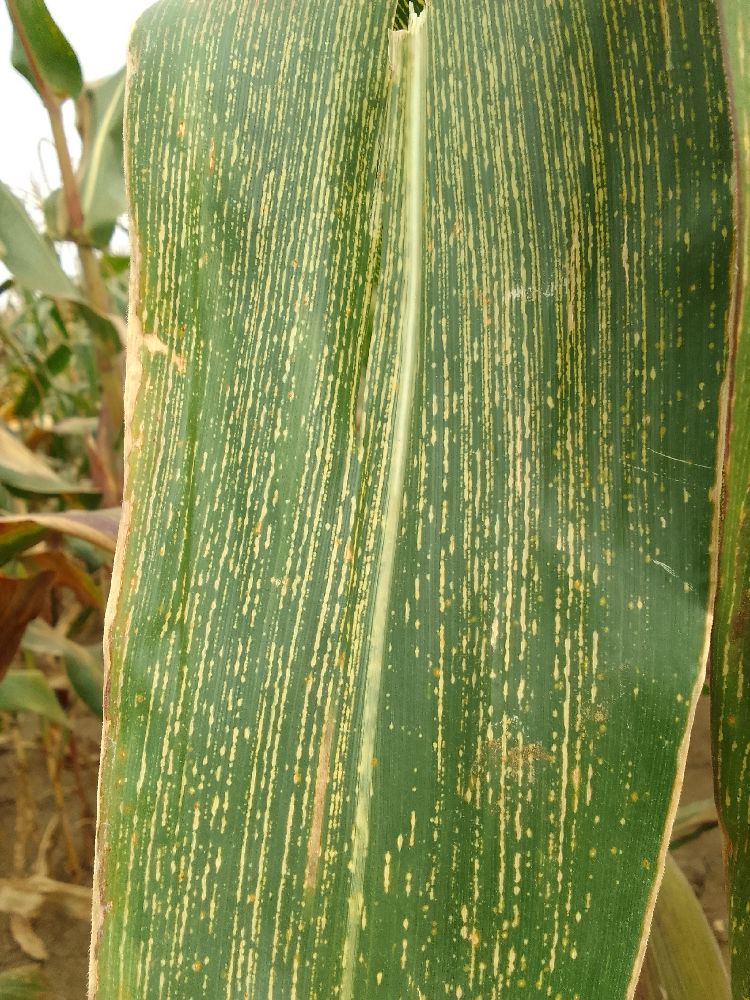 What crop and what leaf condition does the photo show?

maize, maize streak virus
